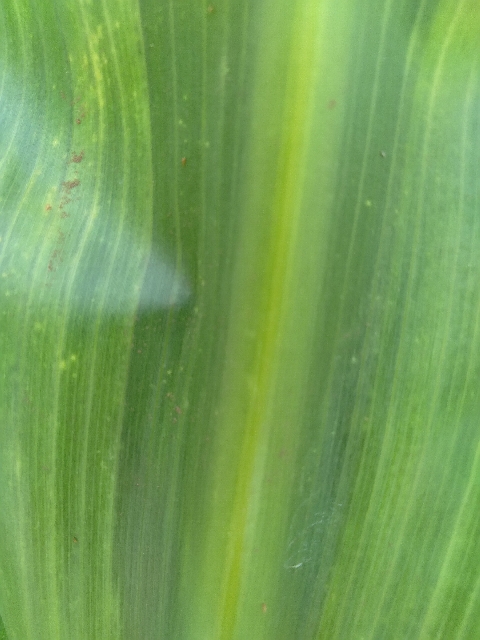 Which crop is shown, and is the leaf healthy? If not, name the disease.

maize, maize lethal necrosis
